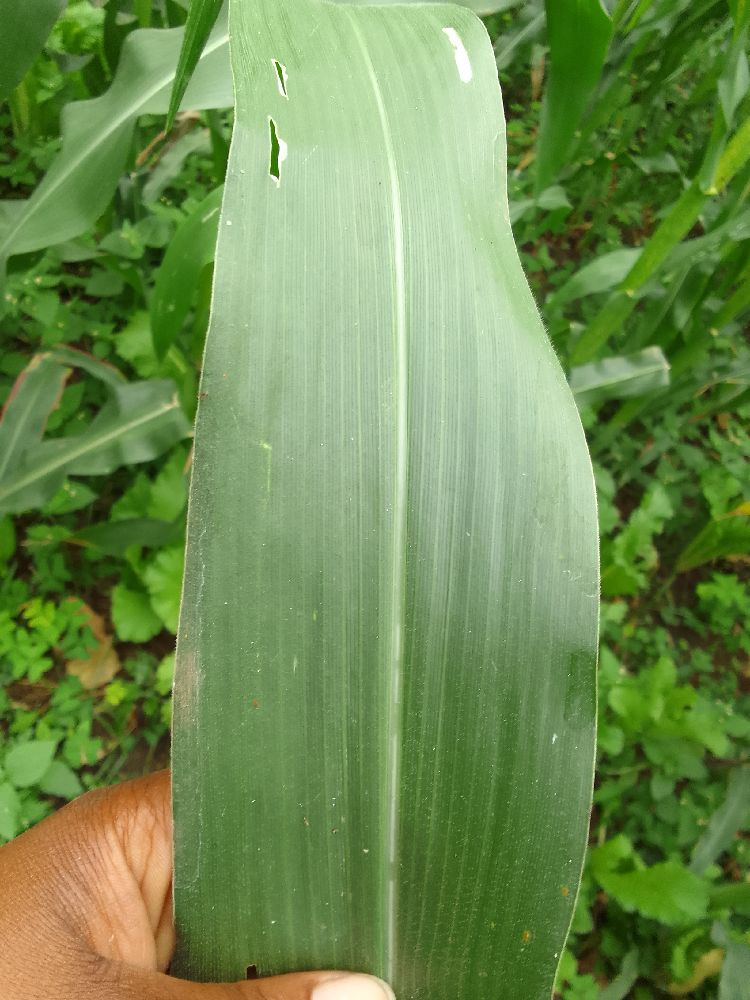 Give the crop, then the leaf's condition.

maize, healthy
